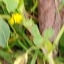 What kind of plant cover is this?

unstructured weed
